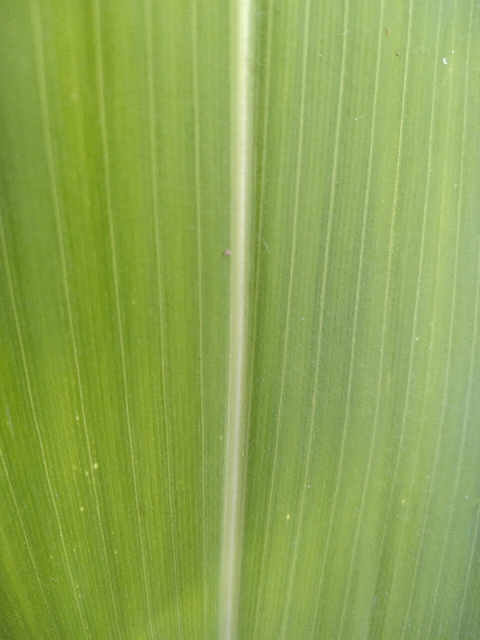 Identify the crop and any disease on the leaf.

maize, healthy
